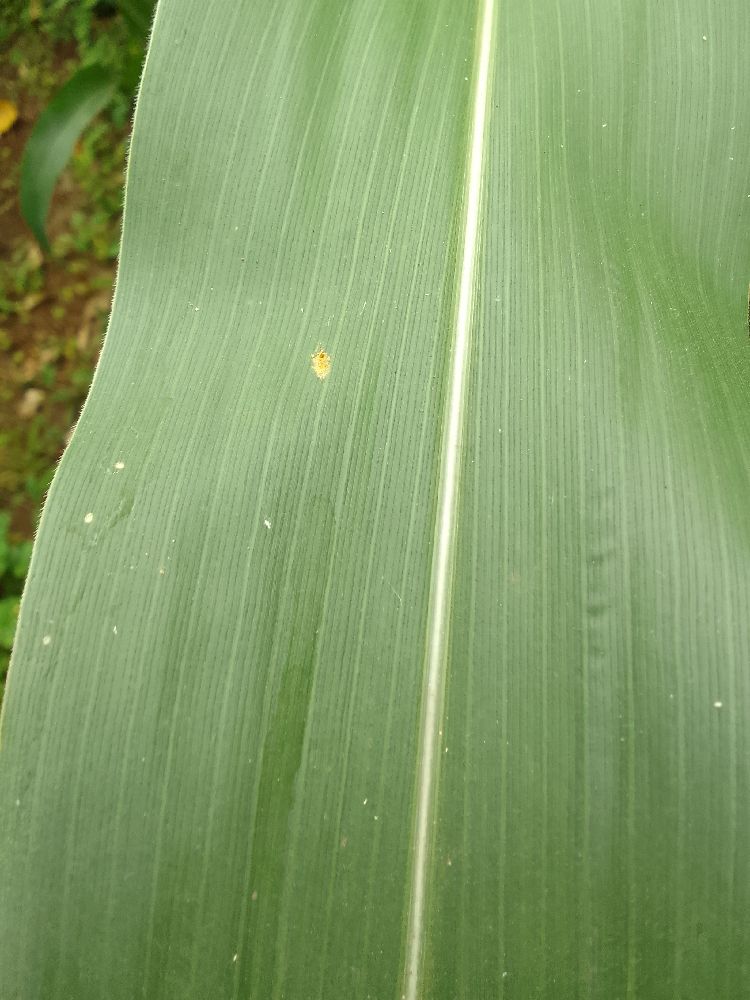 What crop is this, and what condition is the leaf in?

maize, healthy
